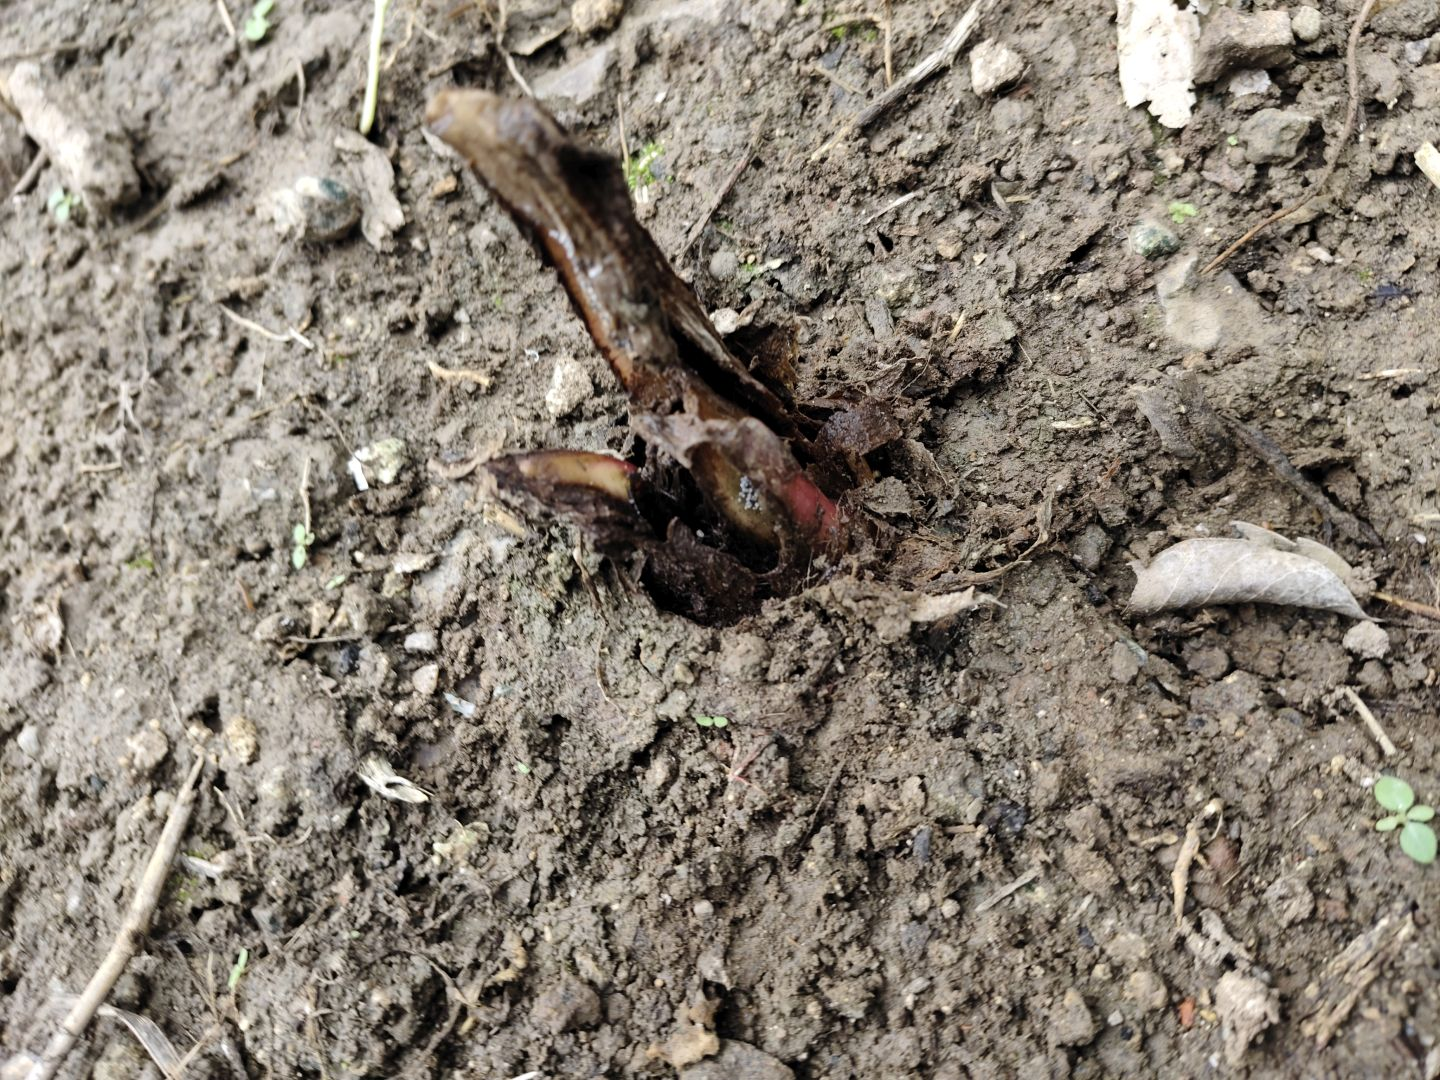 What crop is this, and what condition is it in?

taro, root rot
